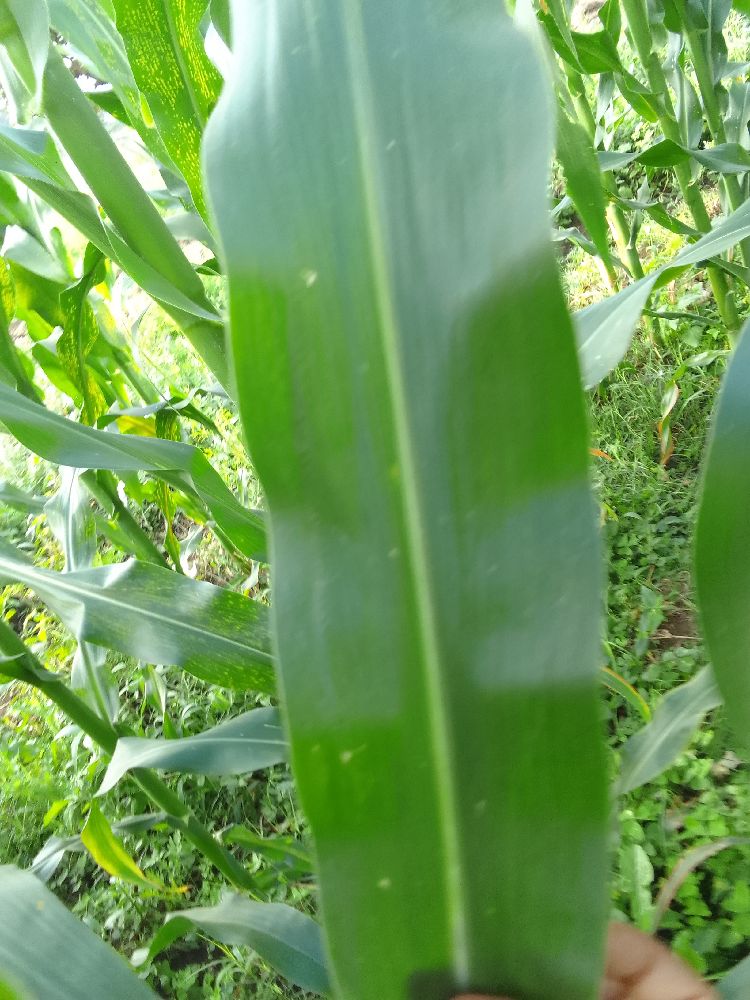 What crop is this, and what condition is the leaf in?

maize, healthy
